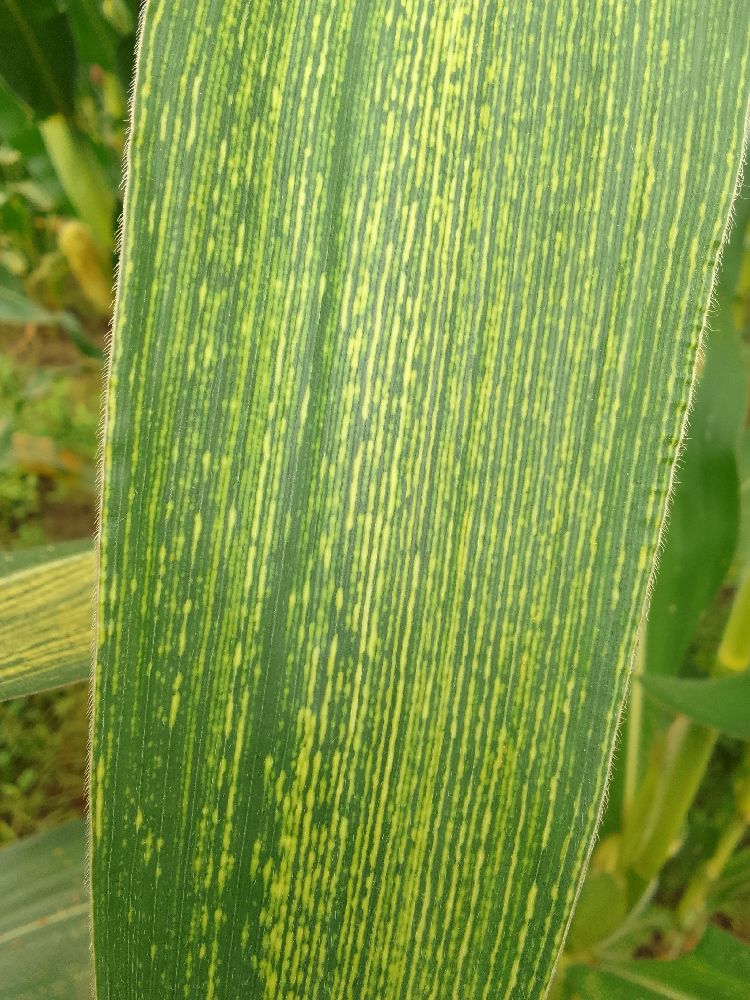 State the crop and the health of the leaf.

maize, maize streak virus
